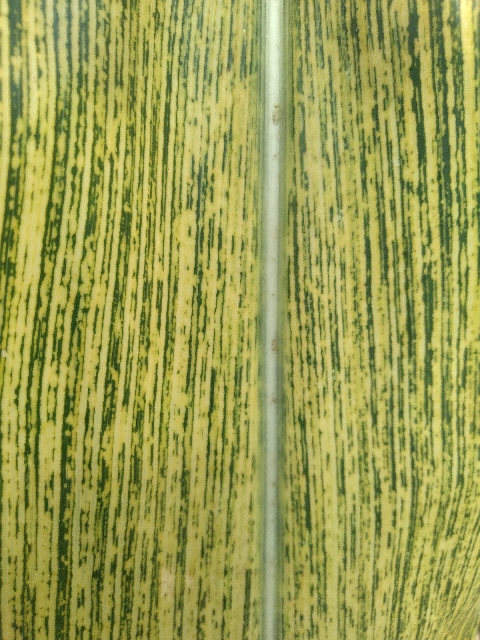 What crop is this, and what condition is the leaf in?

maize, maize streak virus
